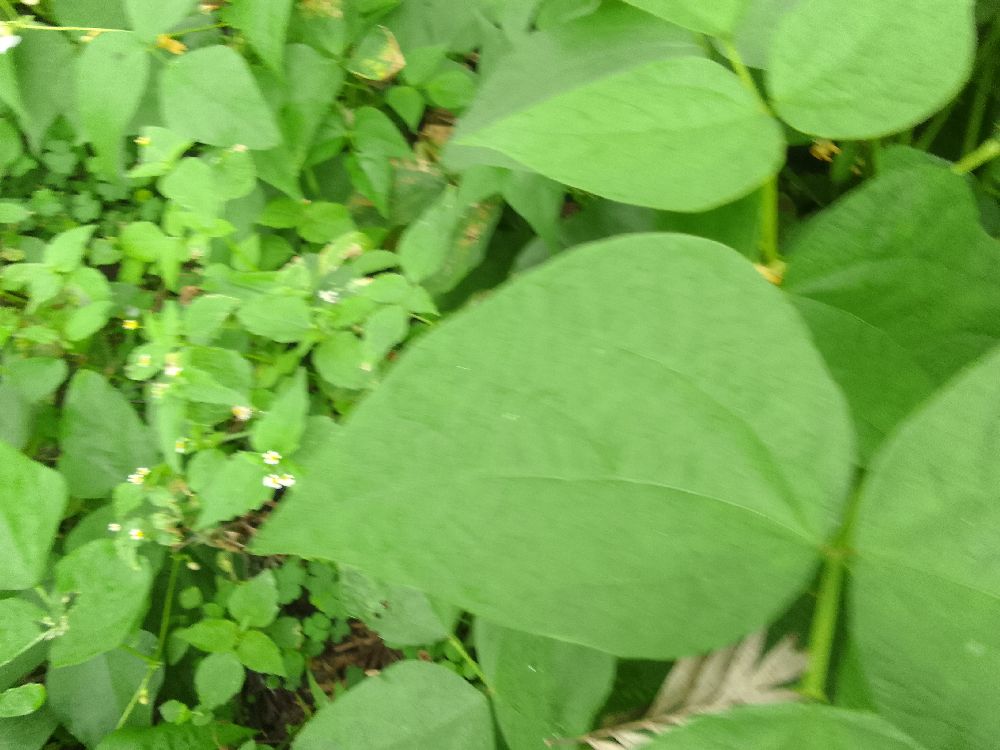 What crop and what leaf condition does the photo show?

common bean, healthy
